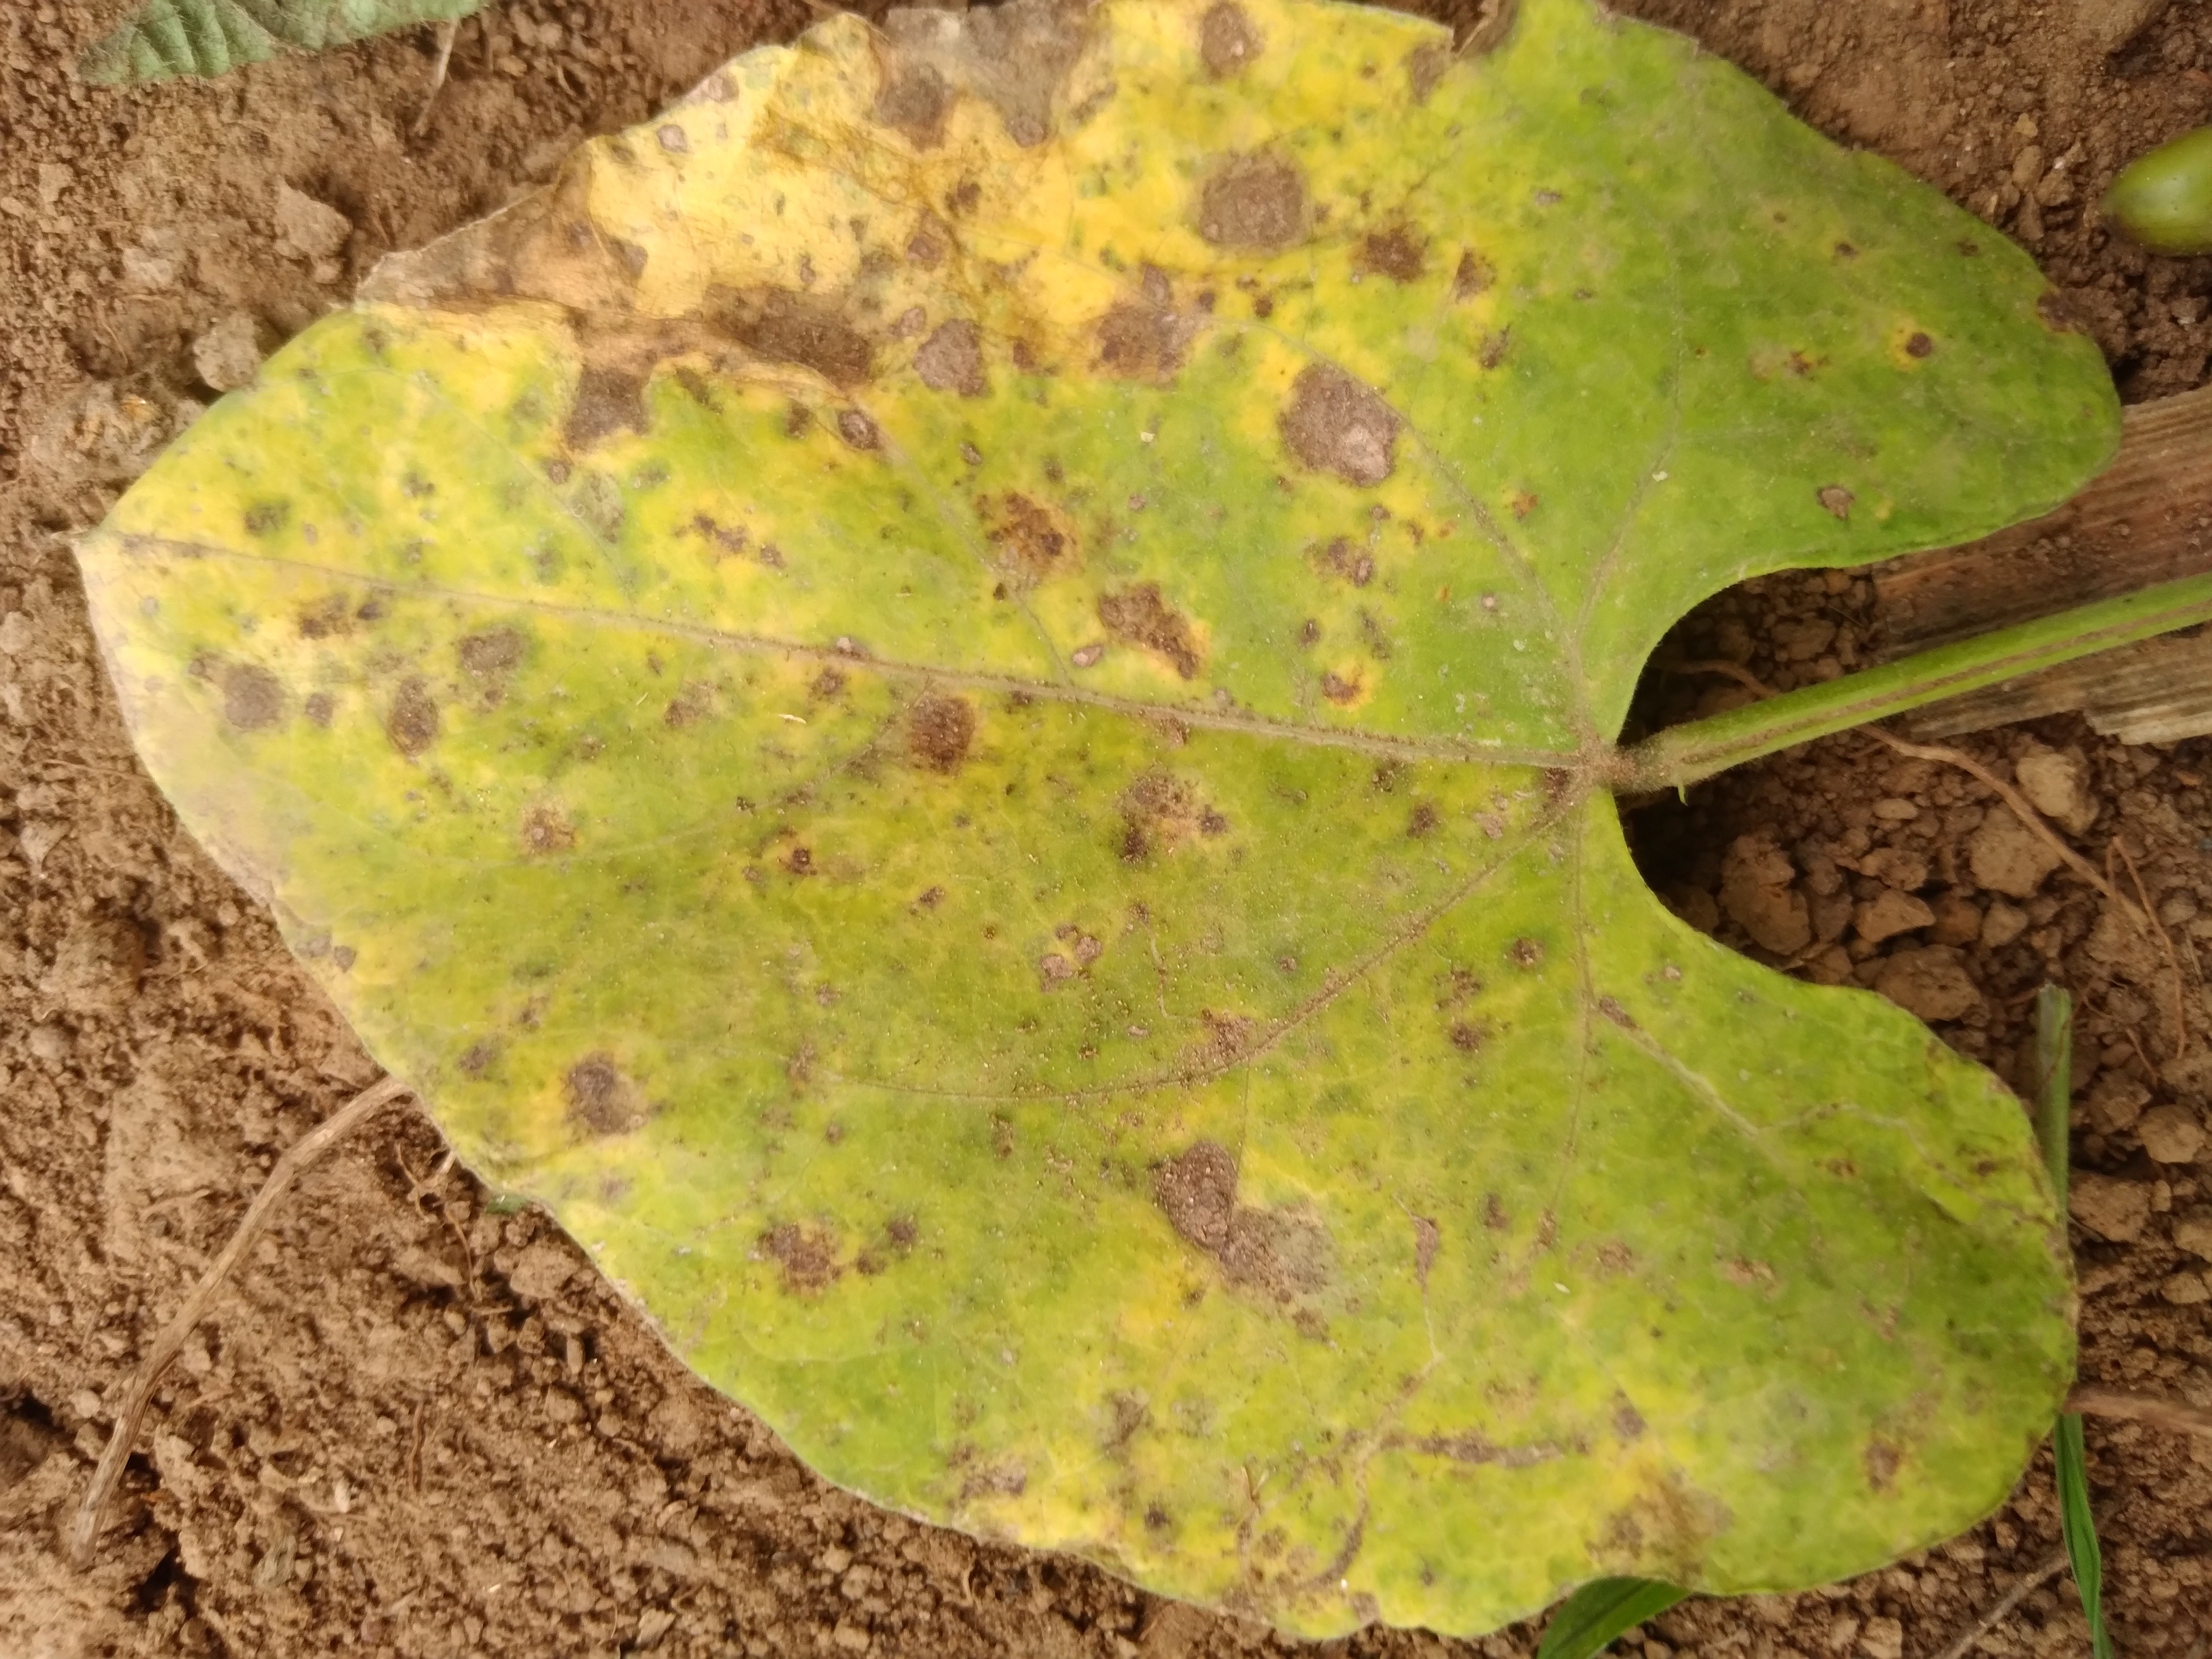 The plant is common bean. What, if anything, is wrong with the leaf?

rust
